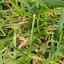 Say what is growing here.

grass
